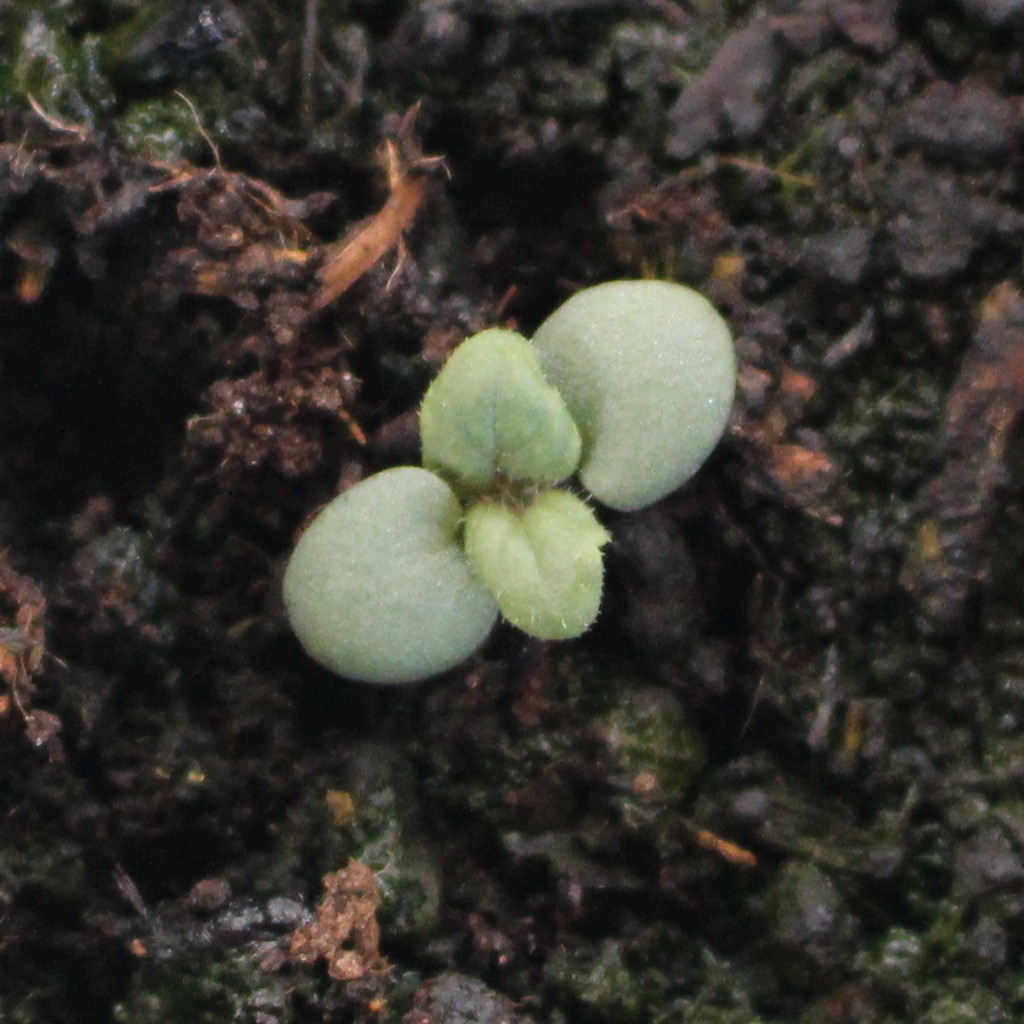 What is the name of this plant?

Veronica persica
